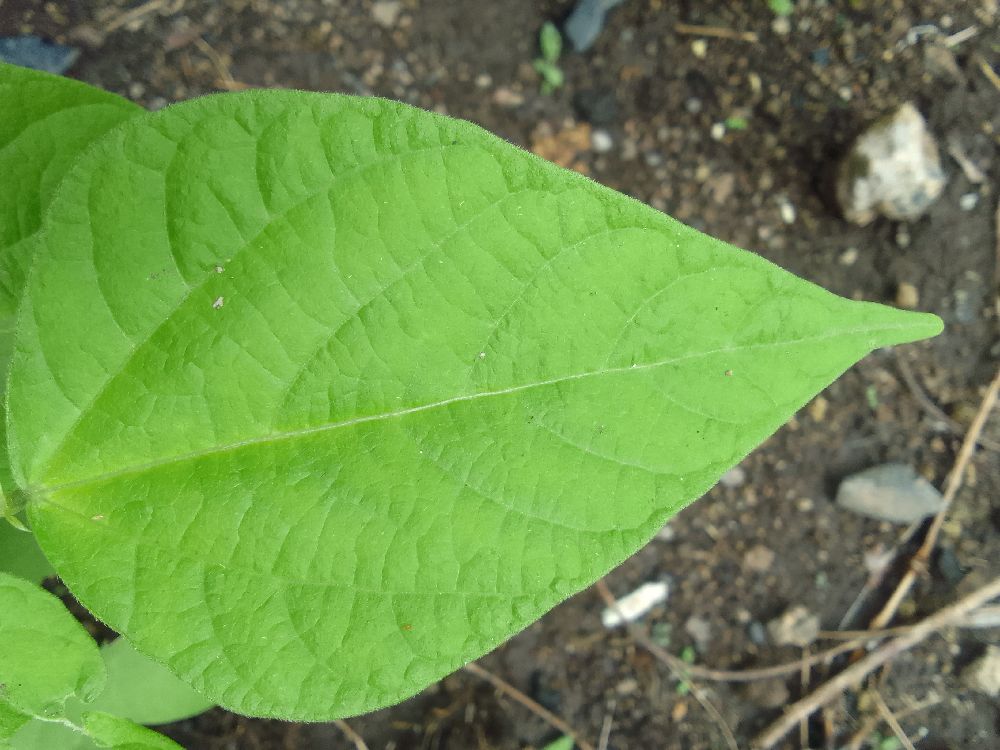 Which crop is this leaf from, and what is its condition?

common bean, healthy
